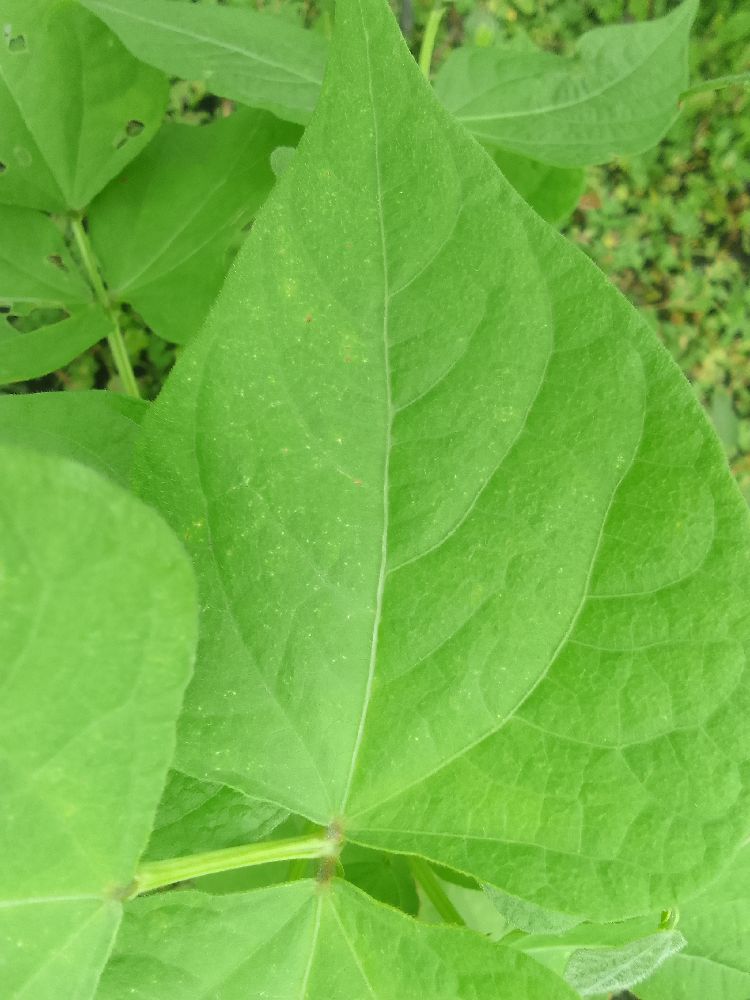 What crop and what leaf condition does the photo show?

common bean, healthy
